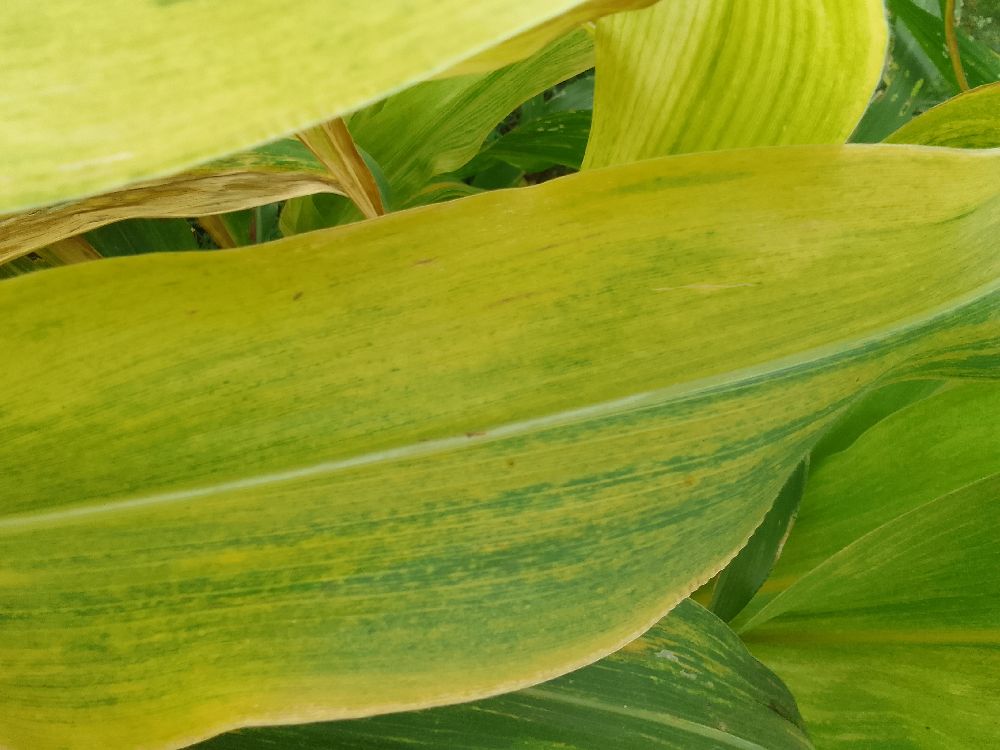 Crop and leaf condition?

maize, maize lethal necrosis
